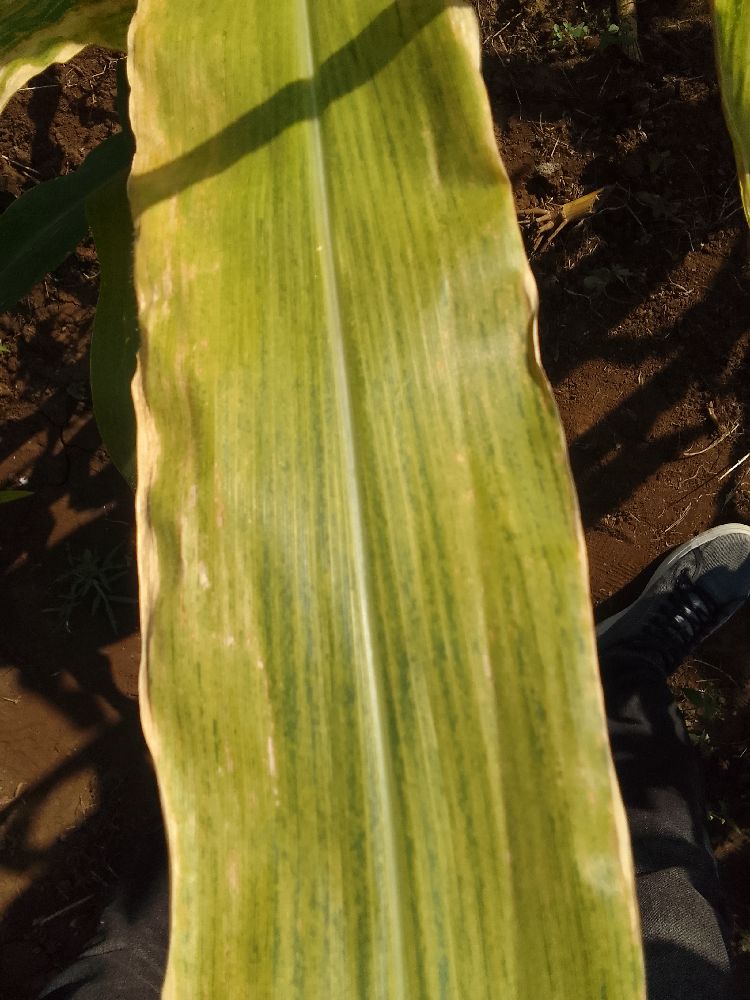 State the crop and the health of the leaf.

maize, maize lethal necrosis
